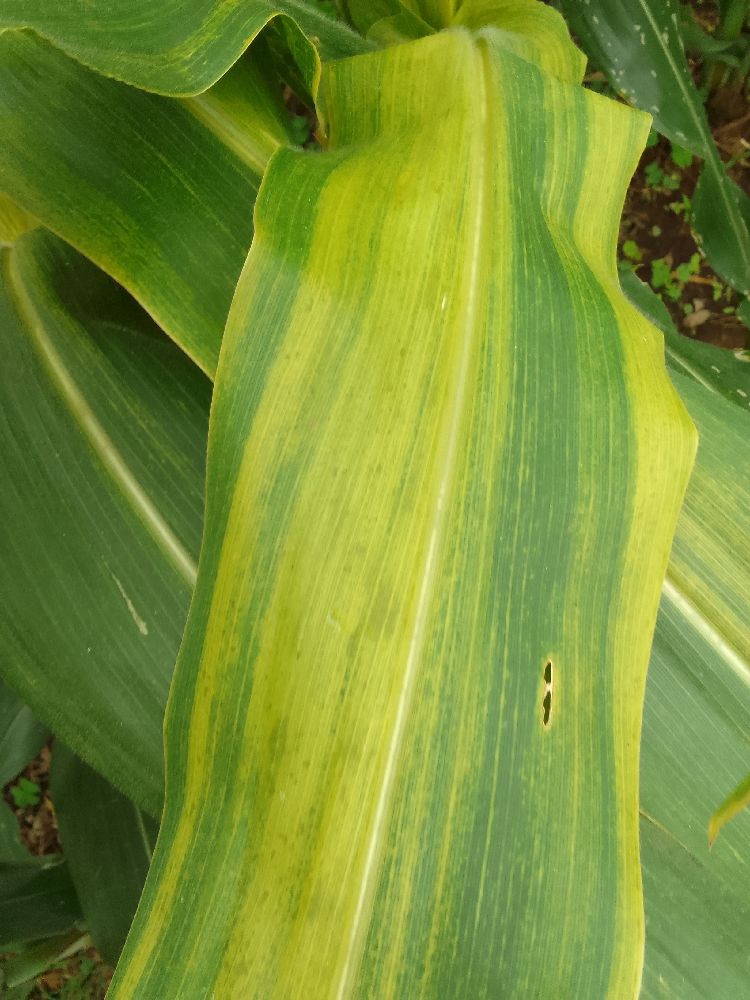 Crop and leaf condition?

maize, maize lethal necrosis
